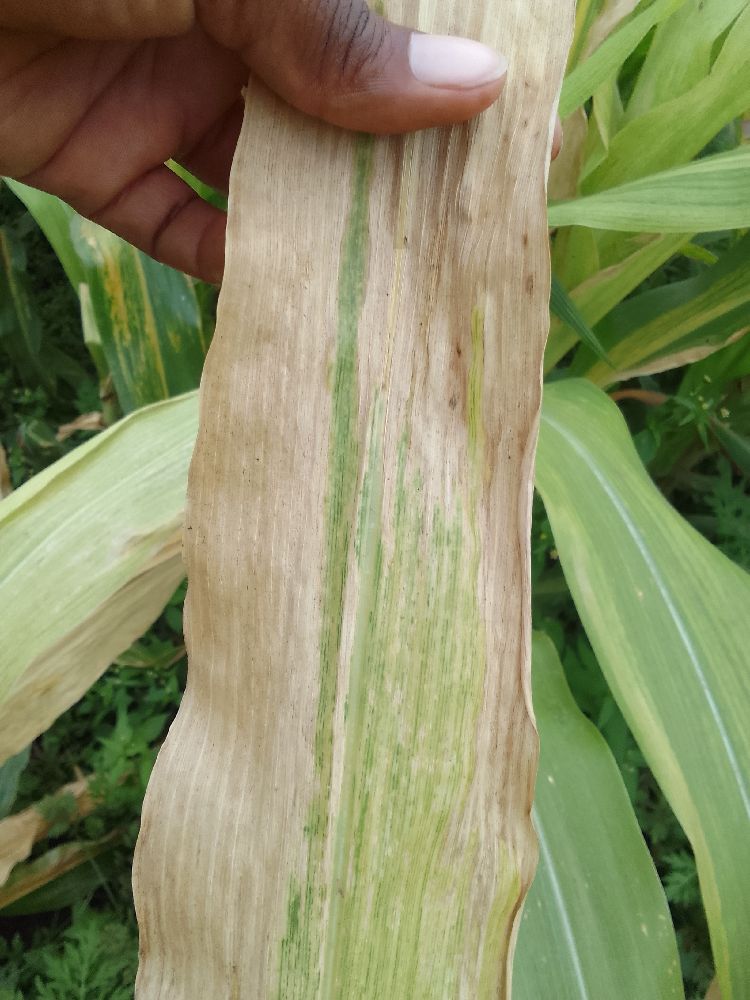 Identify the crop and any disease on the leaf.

maize, maize lethal necrosis
